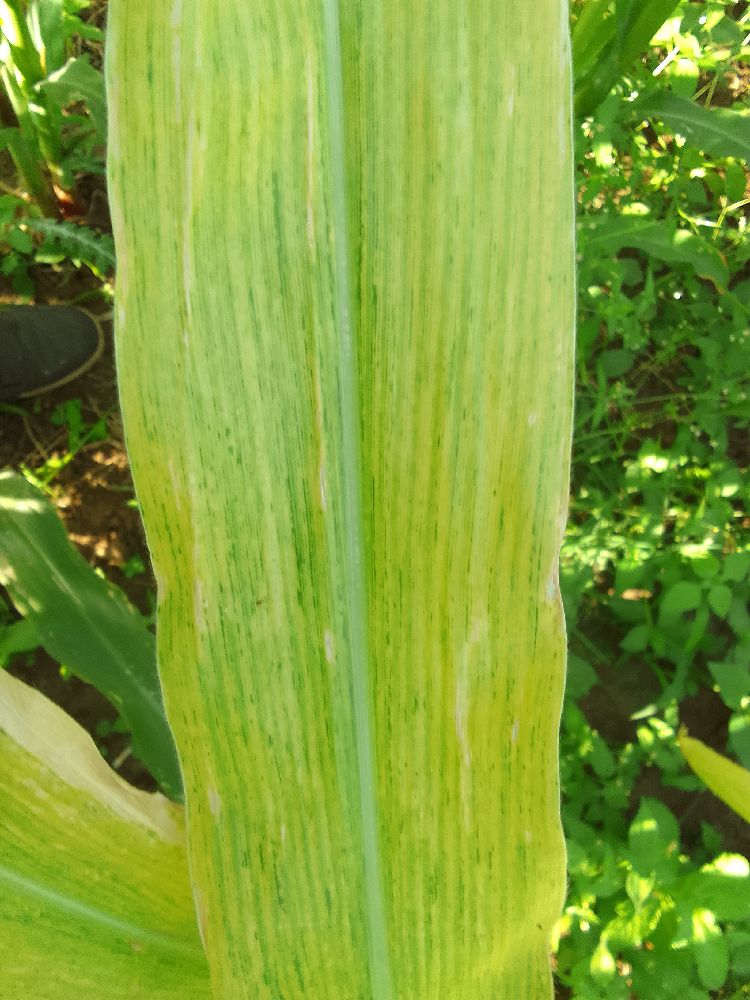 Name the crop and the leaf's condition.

maize, maize lethal necrosis
